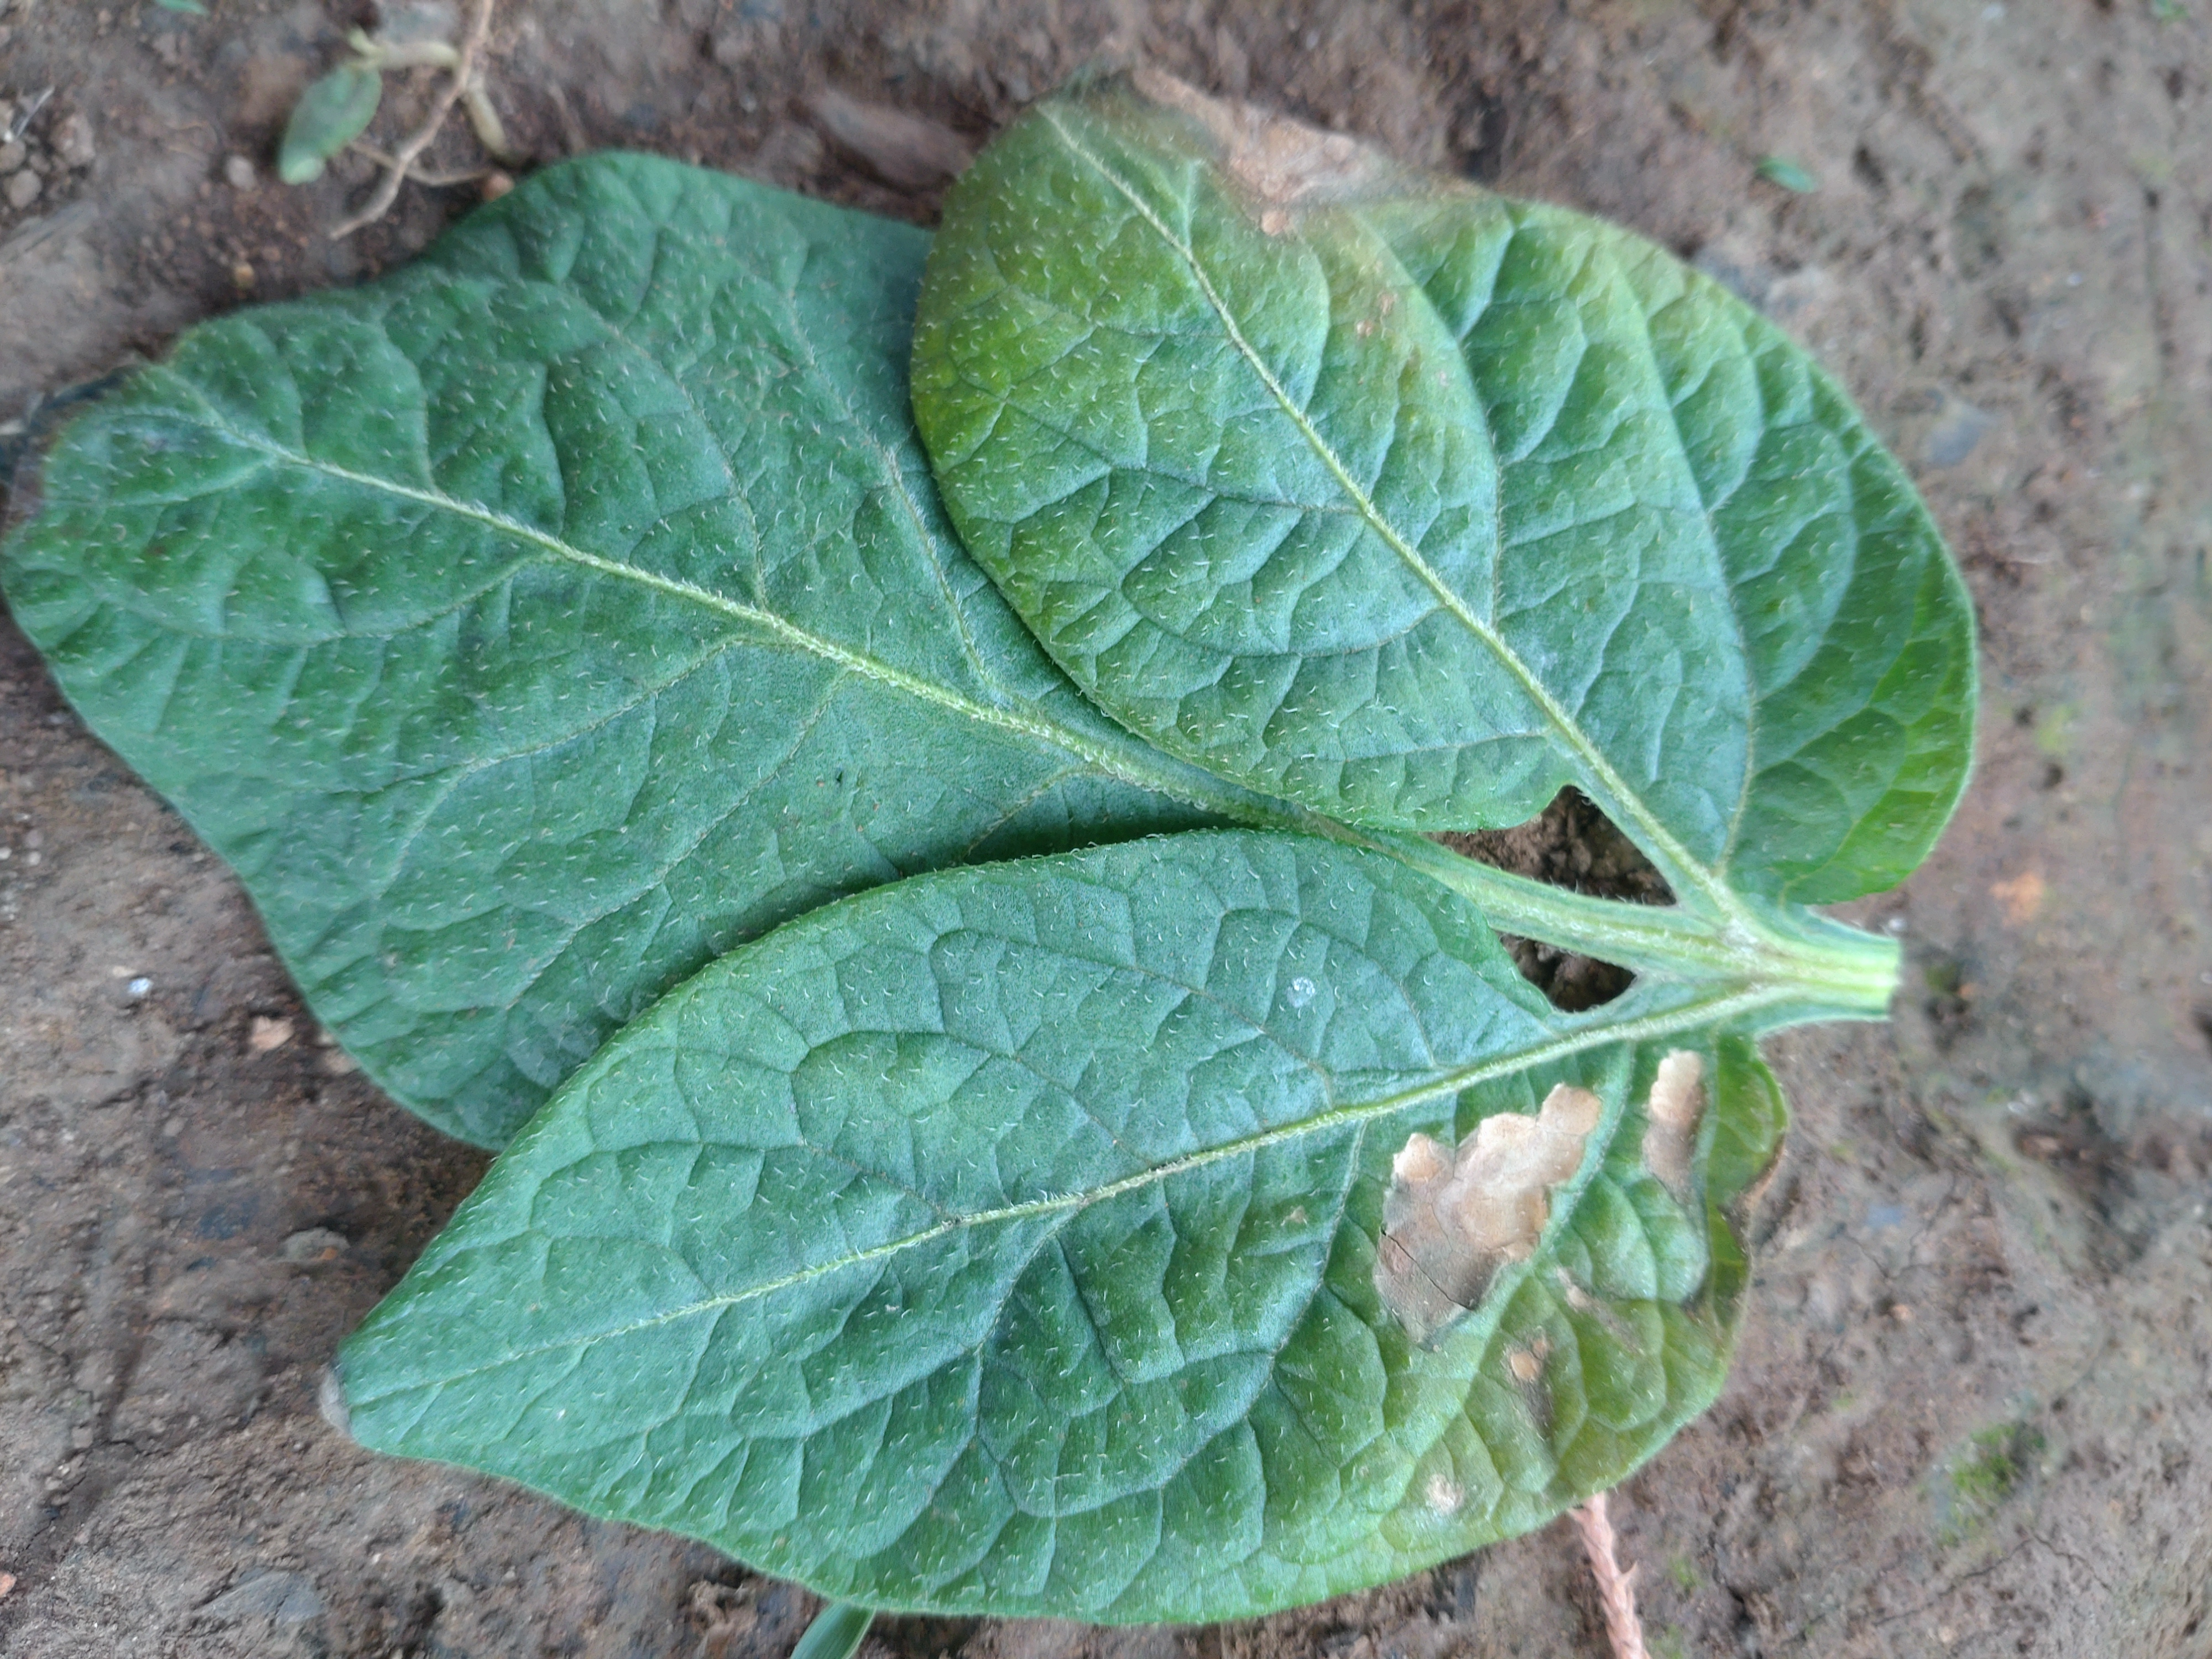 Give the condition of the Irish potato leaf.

early blight
